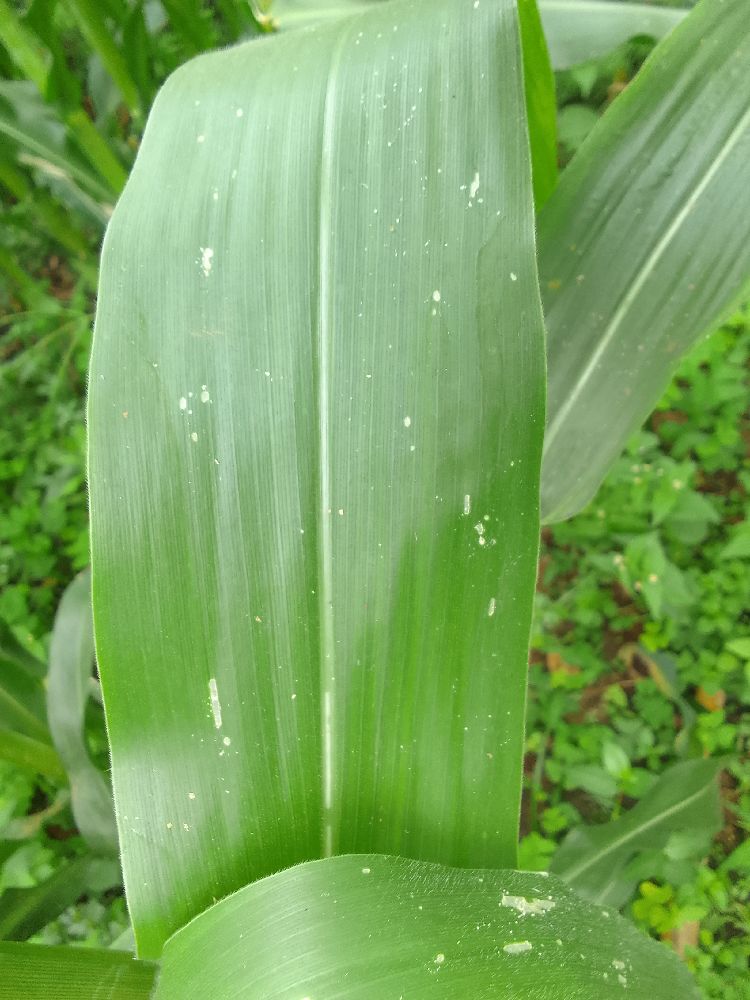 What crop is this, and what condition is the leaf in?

maize, healthy
